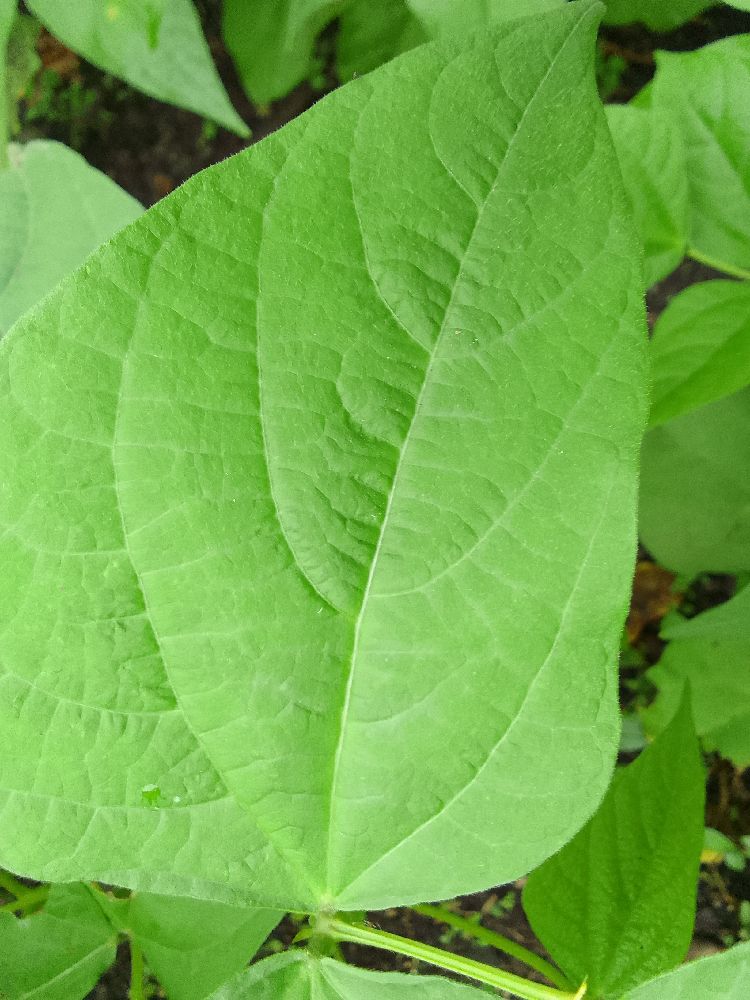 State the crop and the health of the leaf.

common bean, healthy
